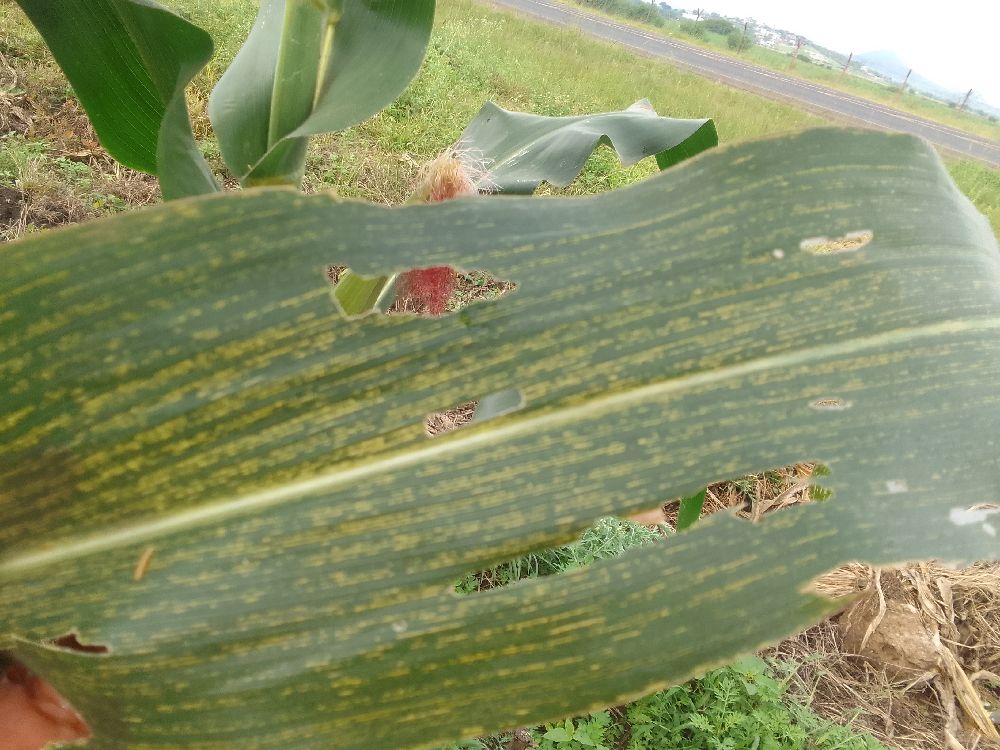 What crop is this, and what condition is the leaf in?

maize, maize streak virus
